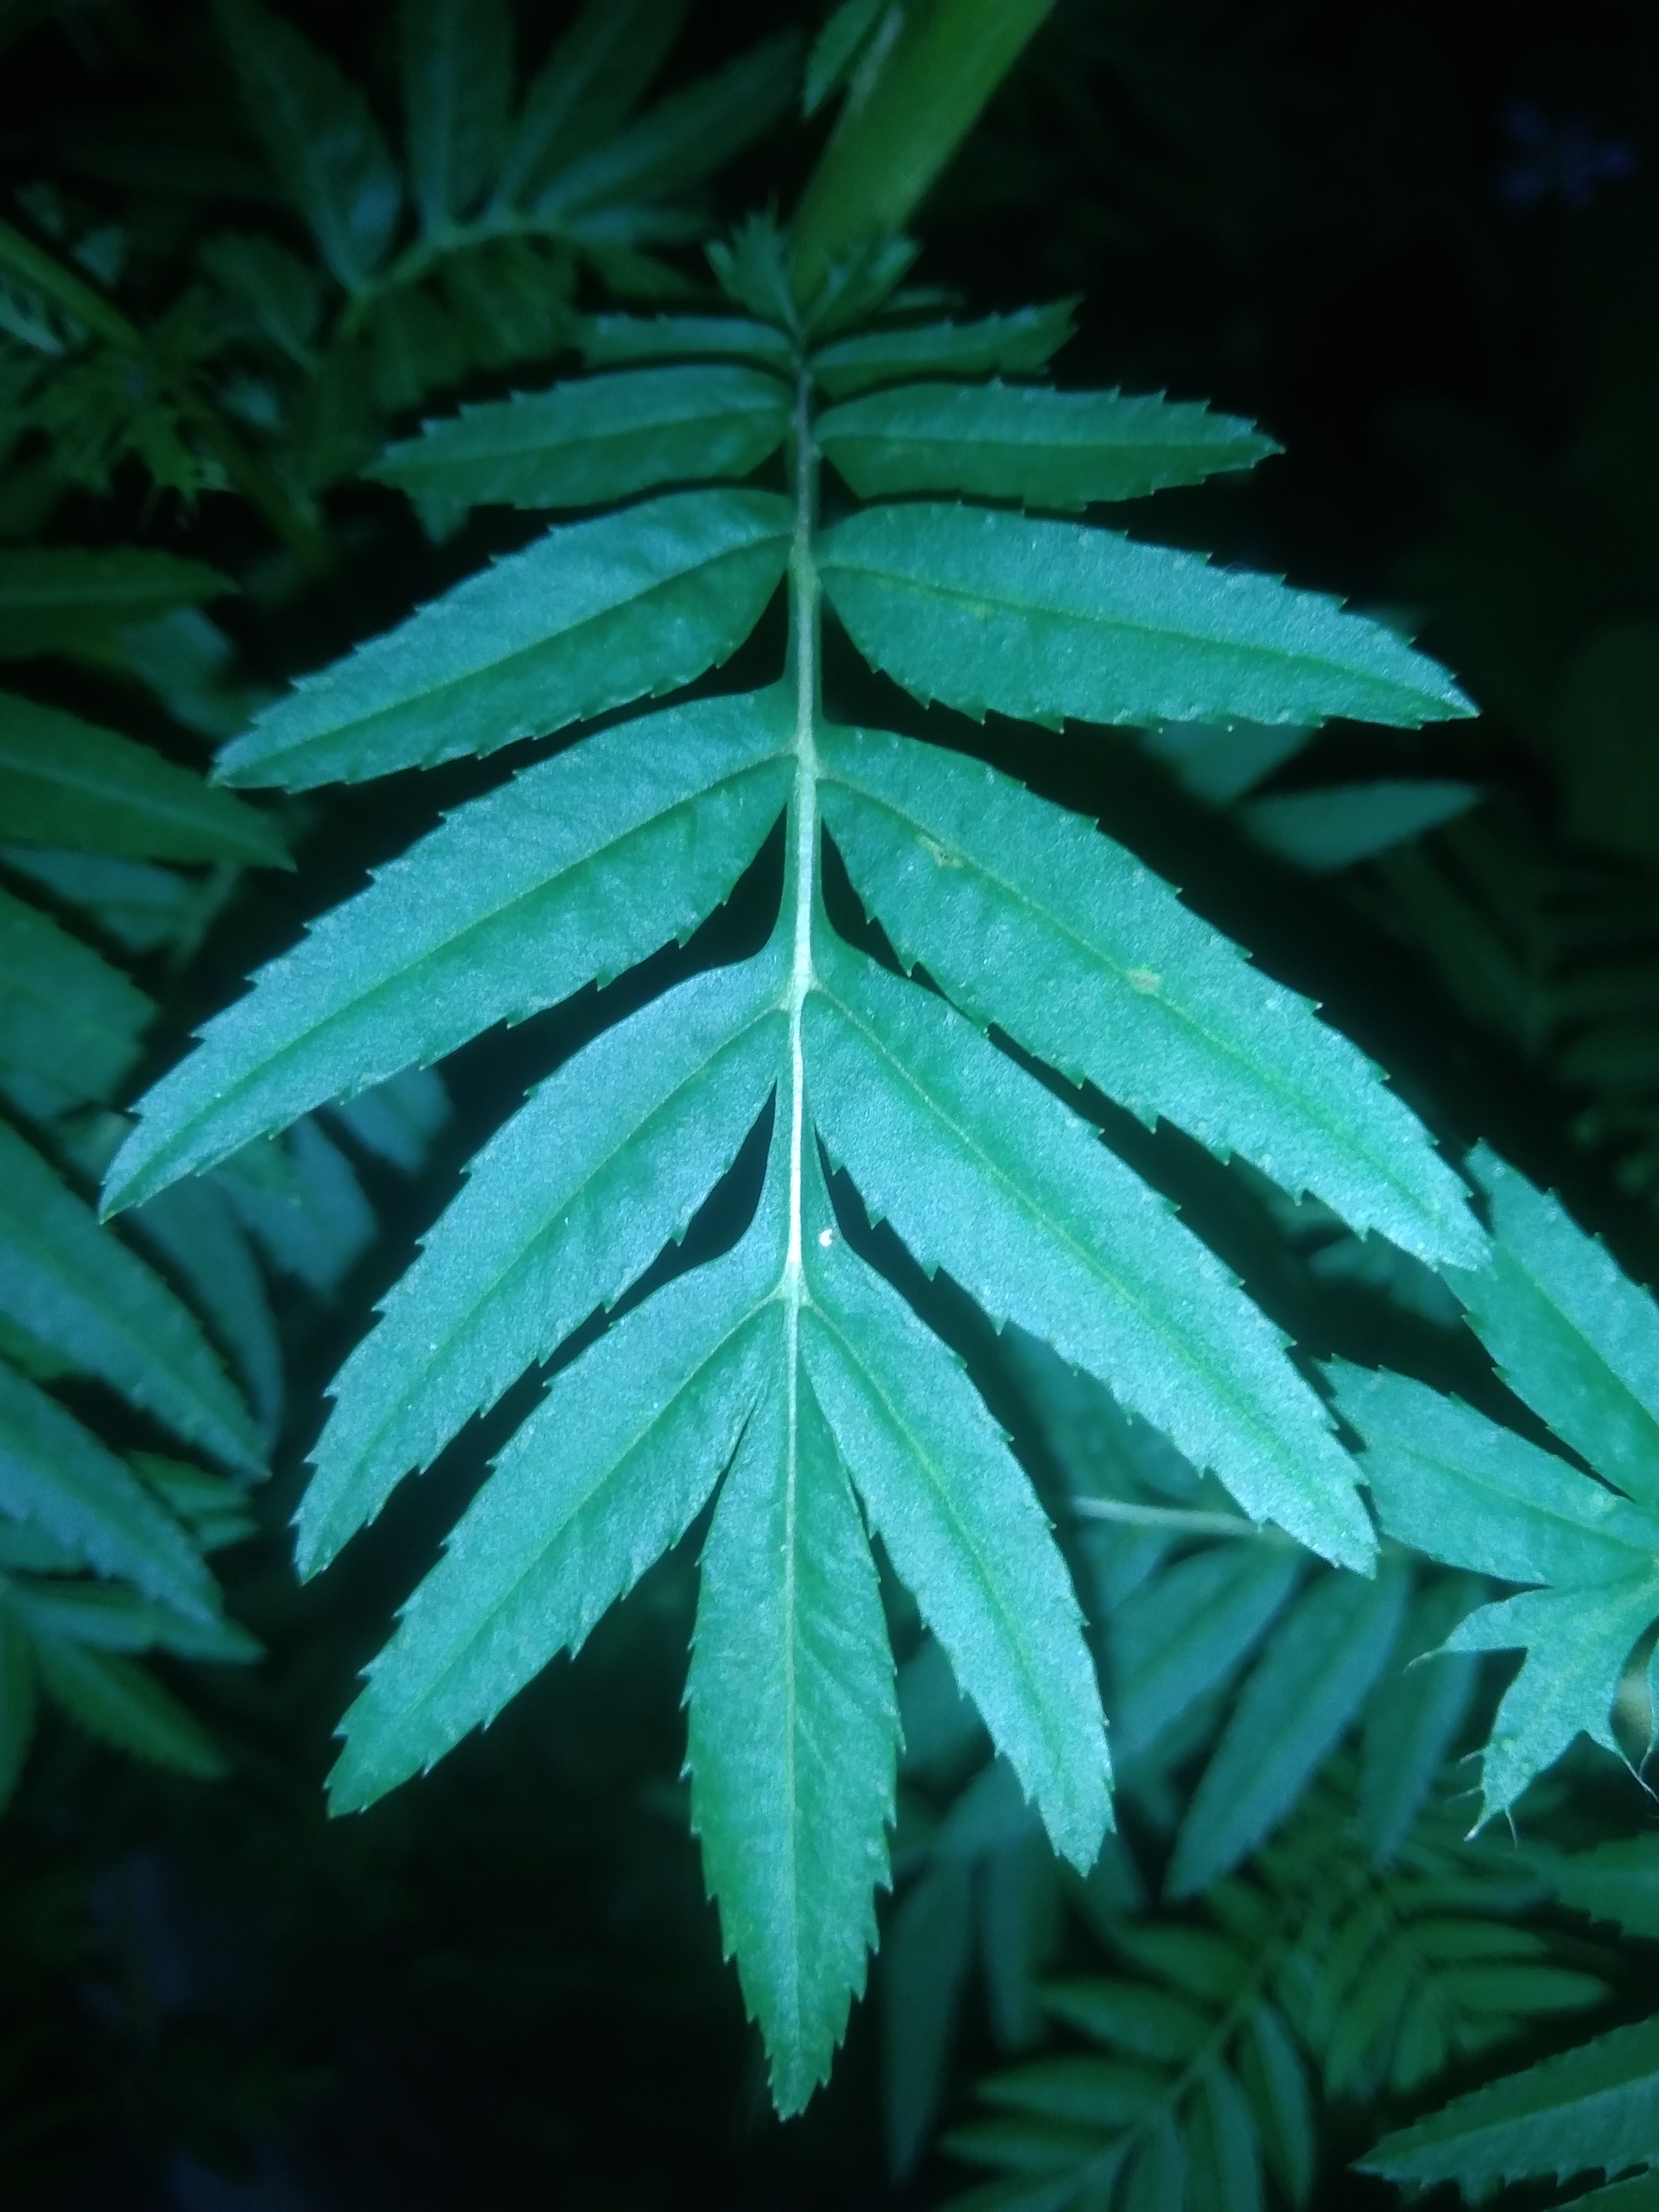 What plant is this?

marigold
